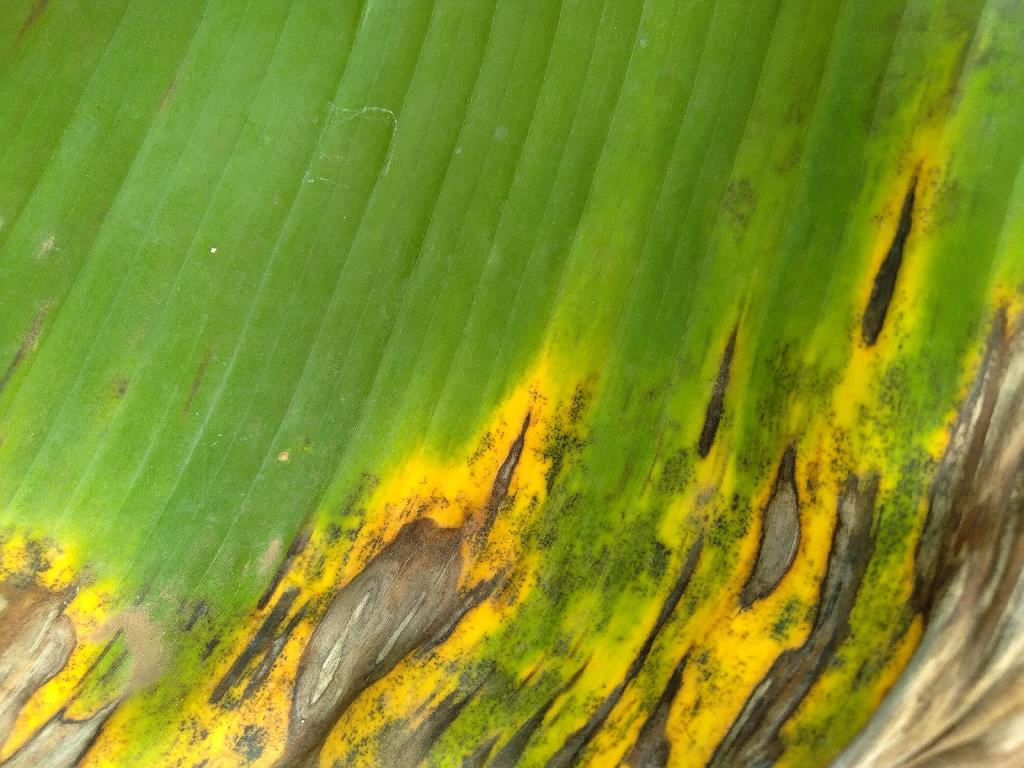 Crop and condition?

banana, black sigatoka
